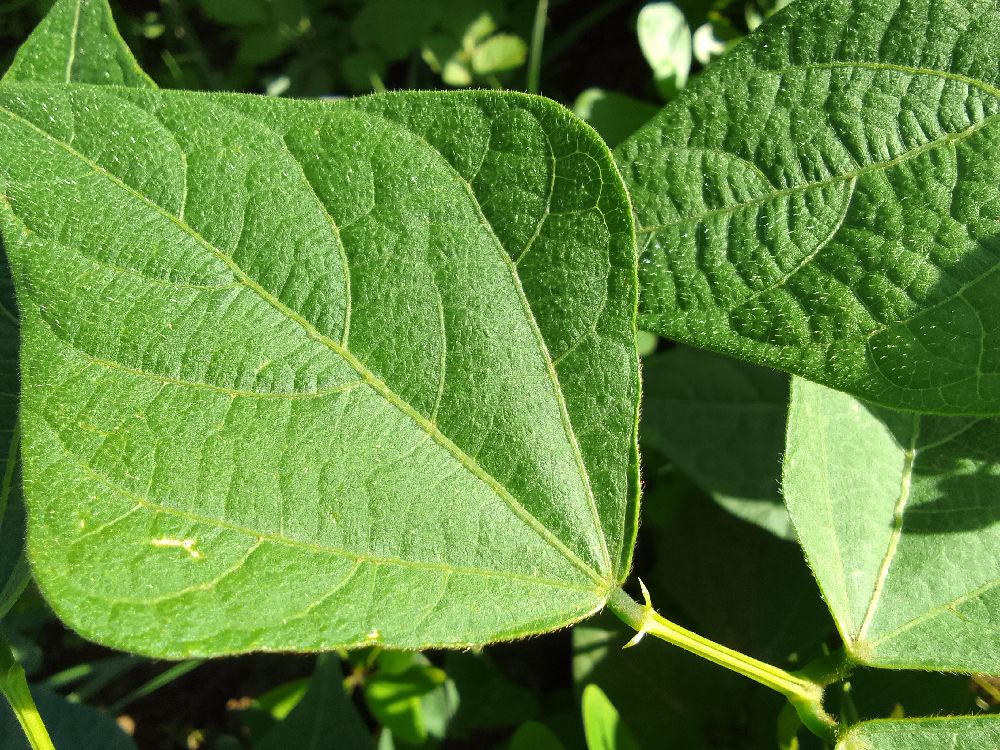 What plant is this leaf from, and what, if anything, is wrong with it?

common bean, healthy
